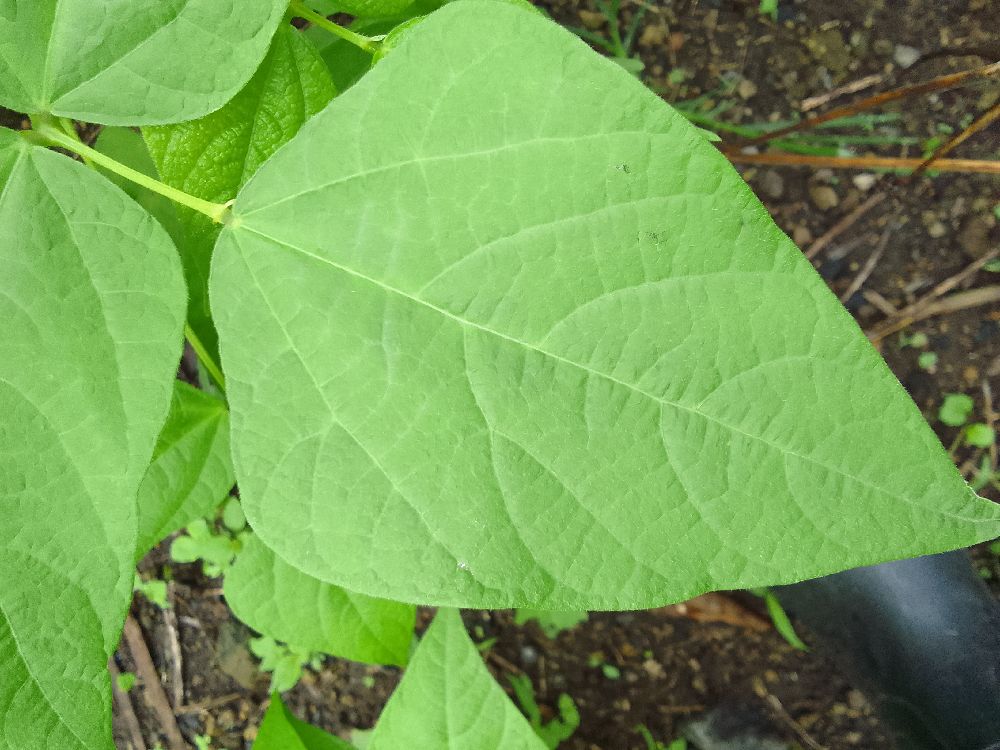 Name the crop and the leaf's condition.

common bean, healthy
